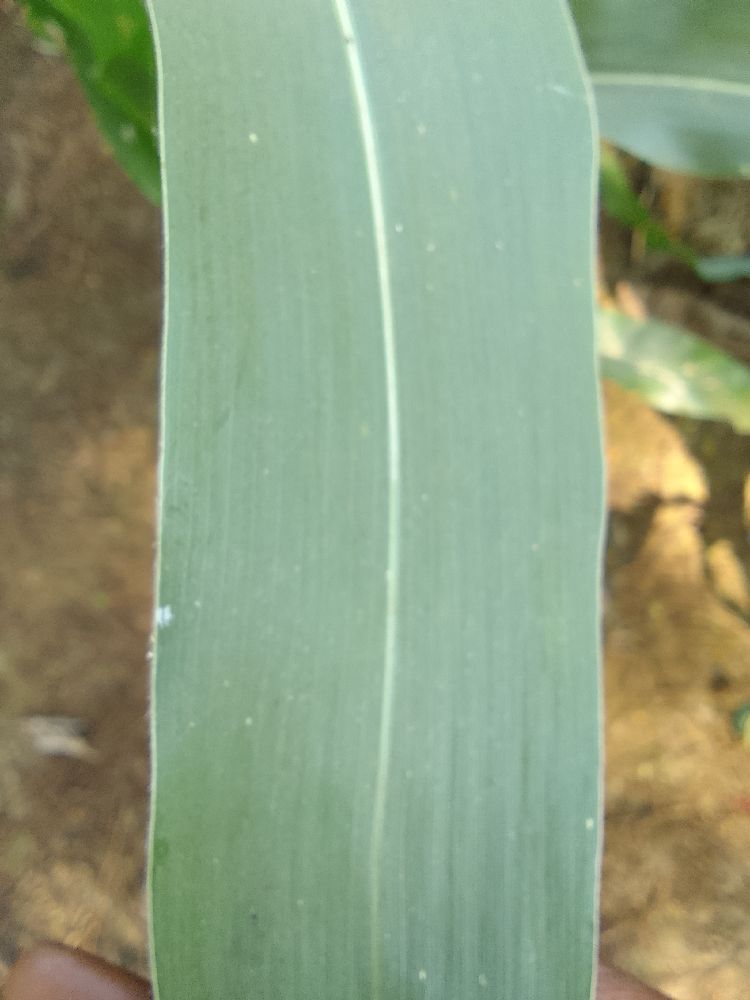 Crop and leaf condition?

maize, healthy
